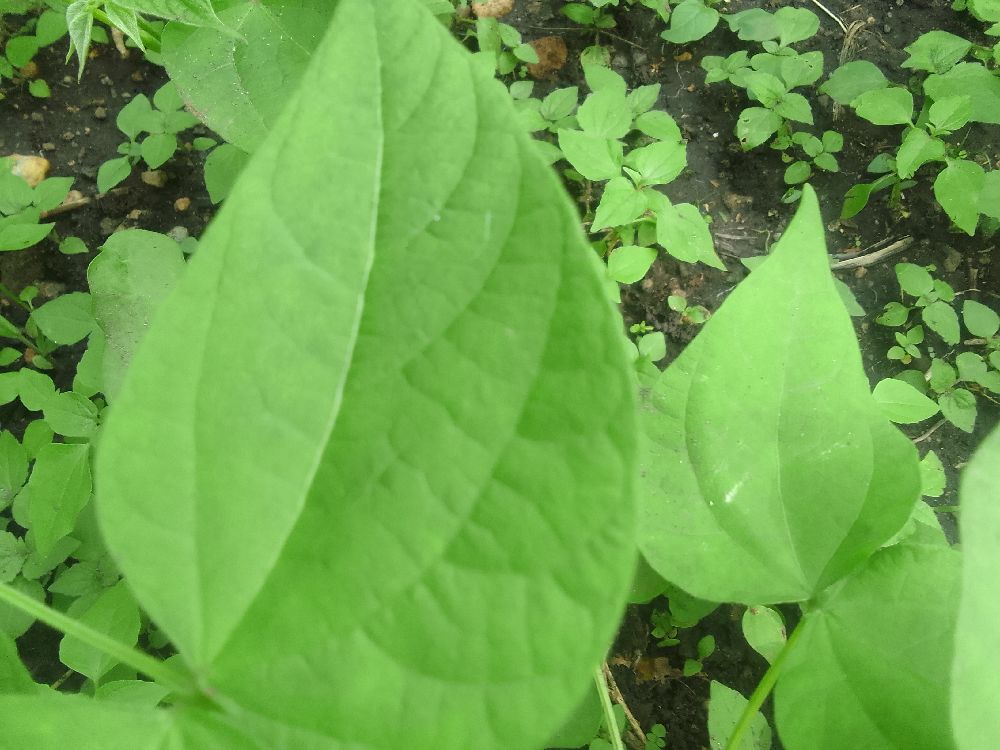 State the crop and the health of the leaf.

common bean, healthy
